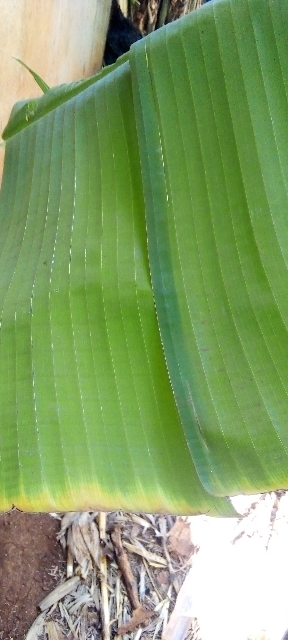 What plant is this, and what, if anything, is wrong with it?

banana, healthy
